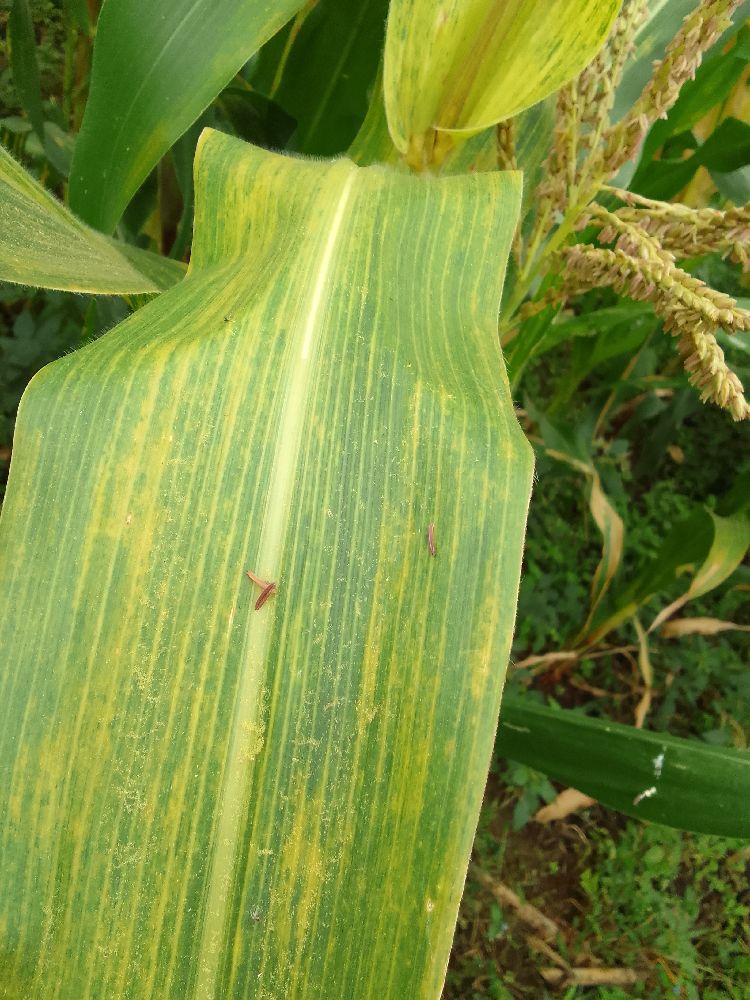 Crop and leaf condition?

maize, maize lethal necrosis
